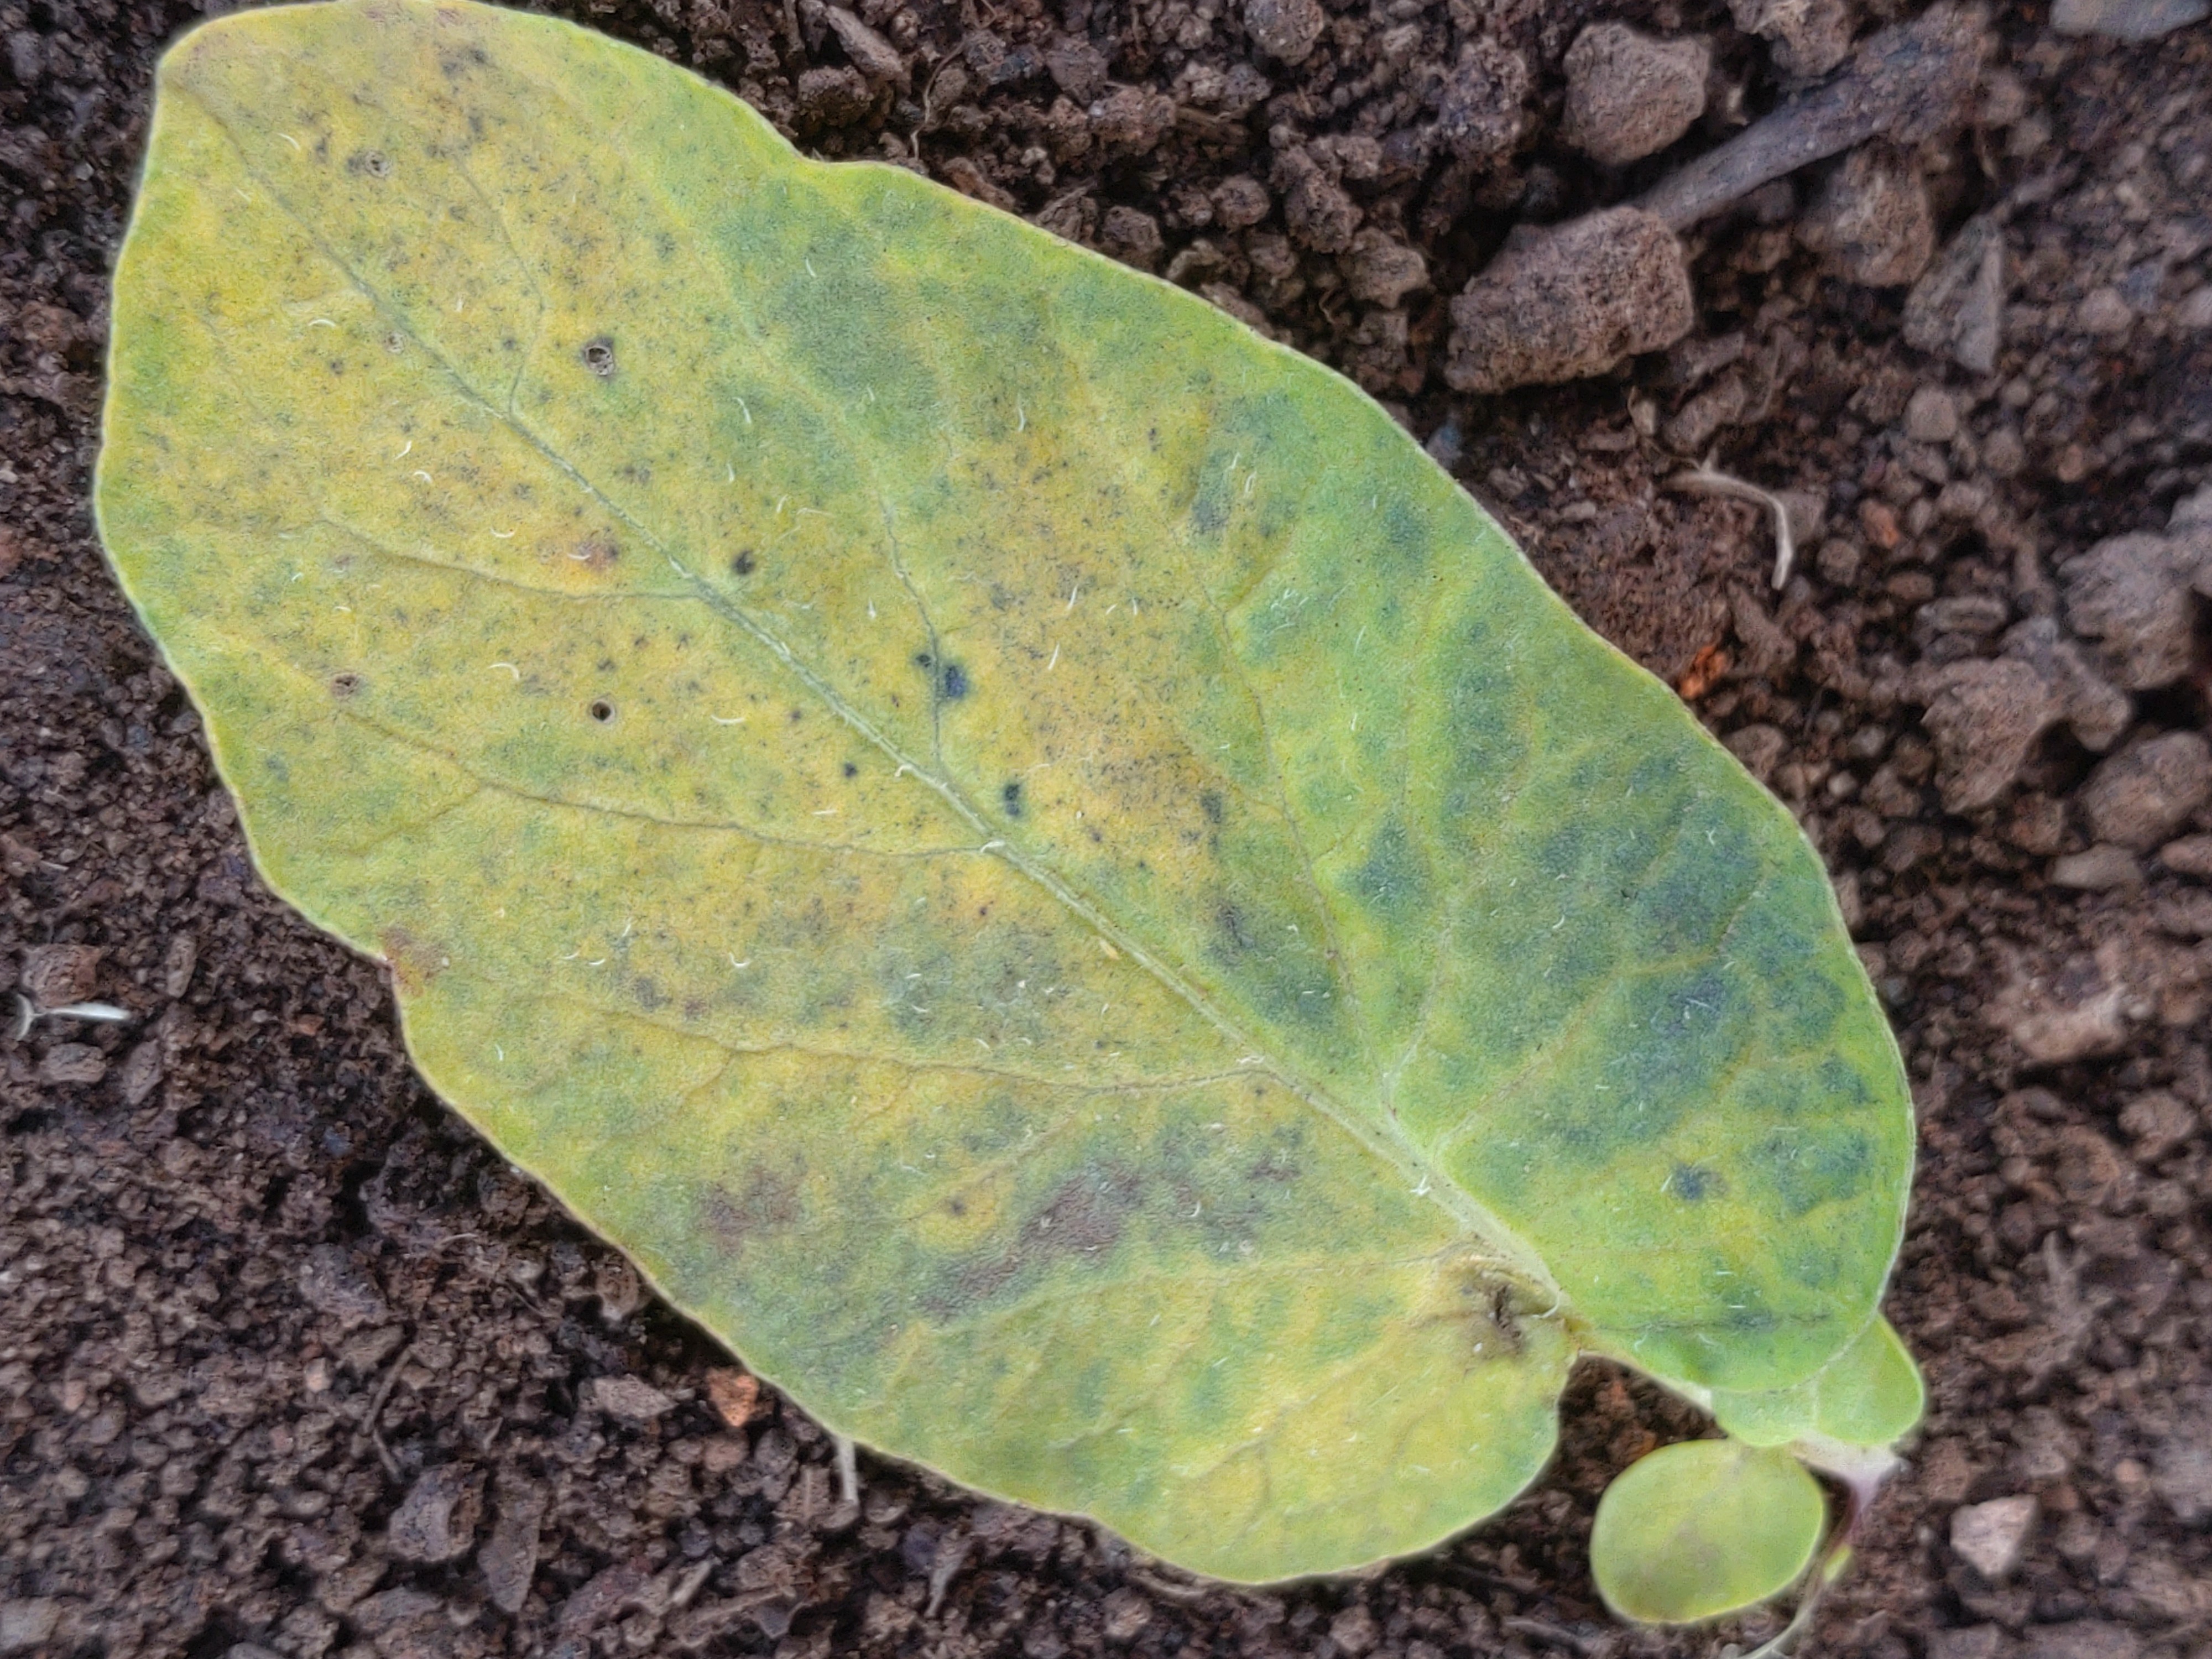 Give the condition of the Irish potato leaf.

late blight
